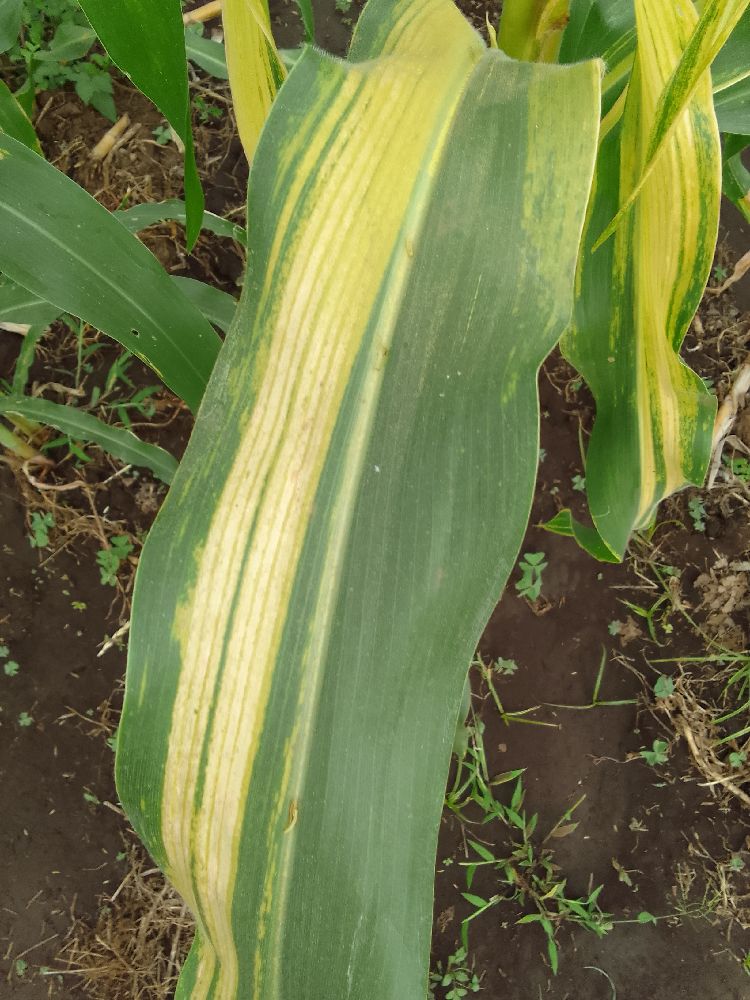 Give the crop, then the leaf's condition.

maize, maize lethal necrosis
